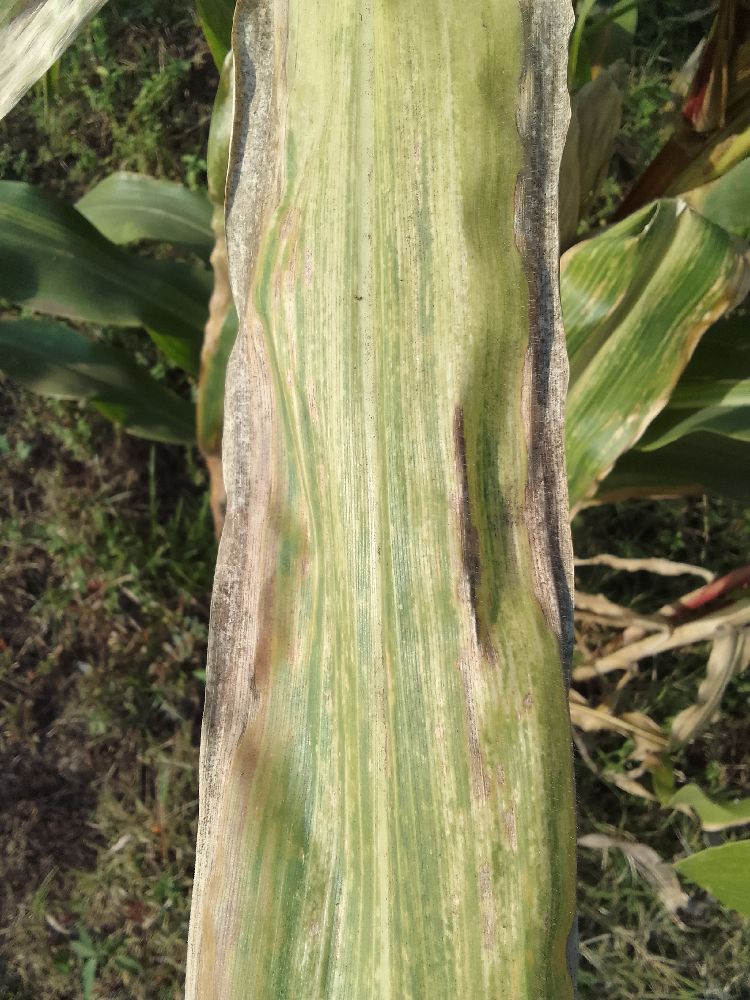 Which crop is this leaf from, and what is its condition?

maize, maize lethal necrosis
